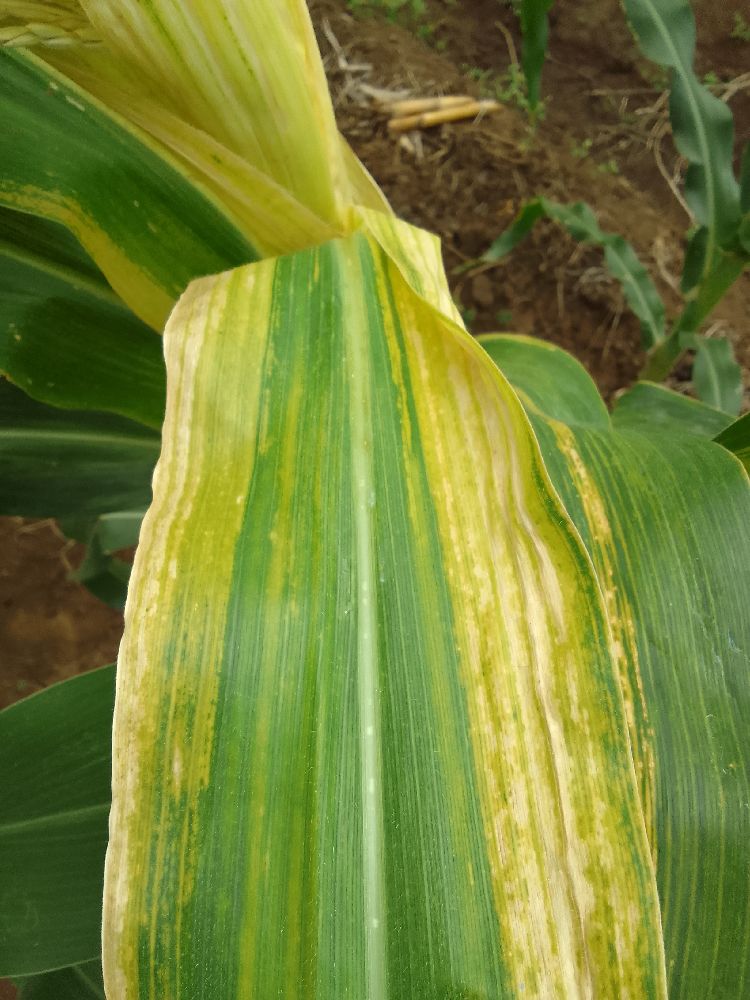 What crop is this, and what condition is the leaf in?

maize, maize lethal necrosis
